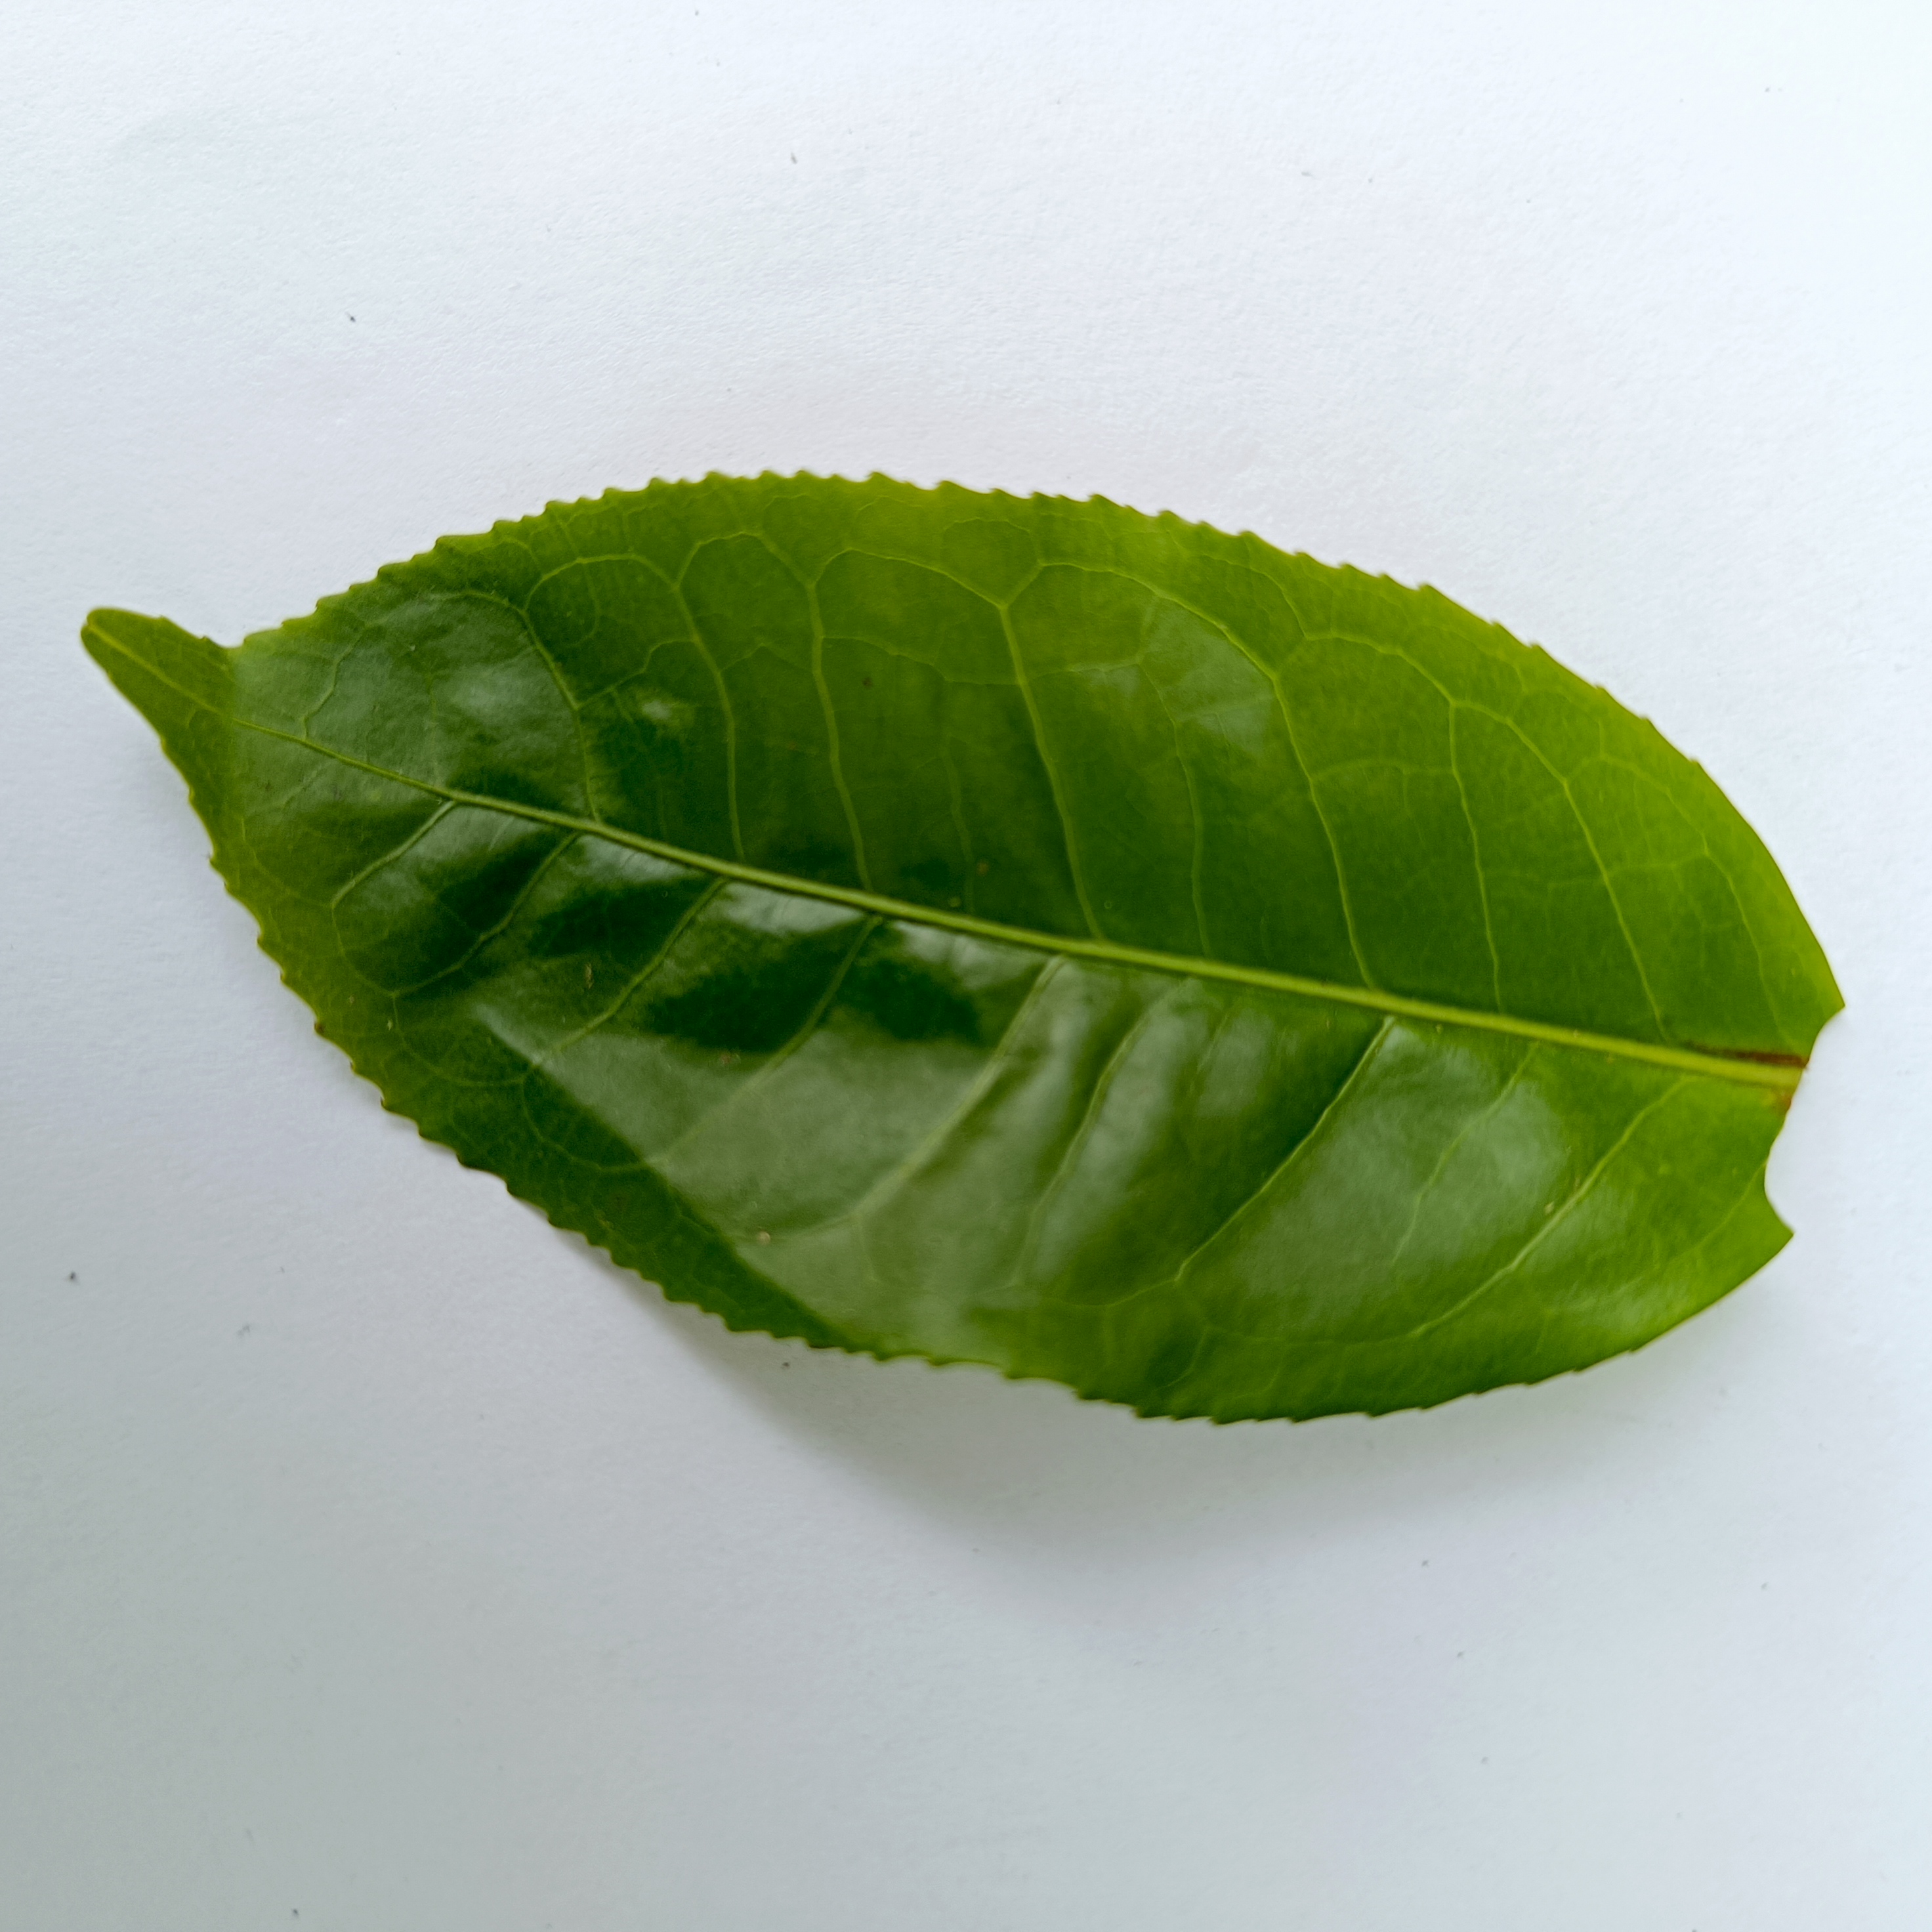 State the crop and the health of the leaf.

tea, healthy
